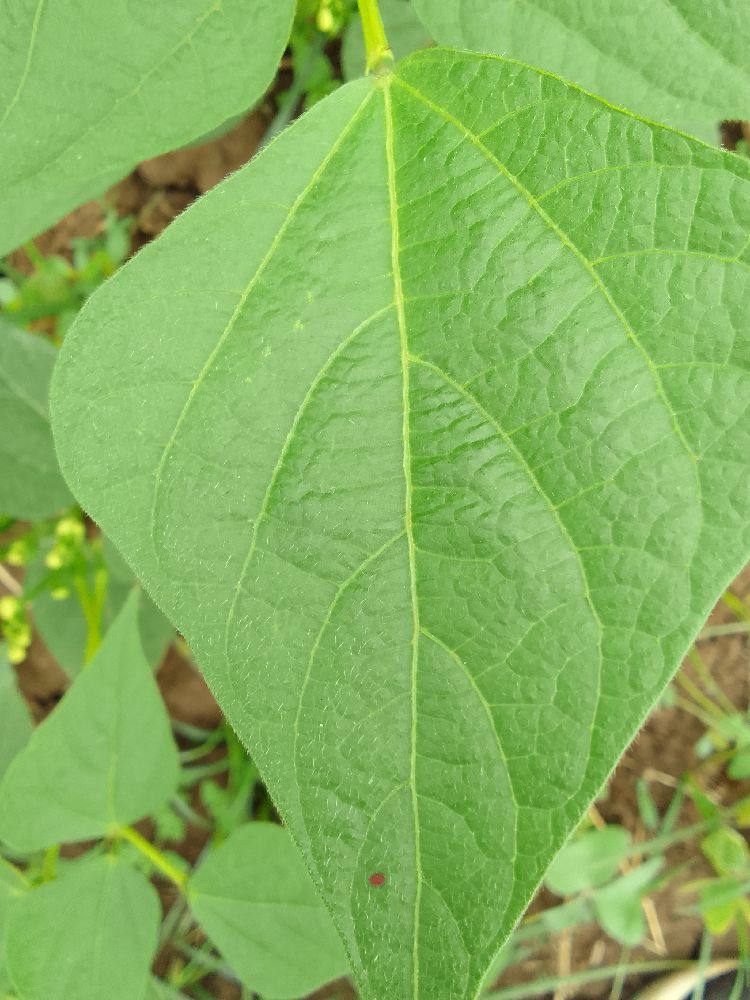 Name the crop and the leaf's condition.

common bean, healthy
